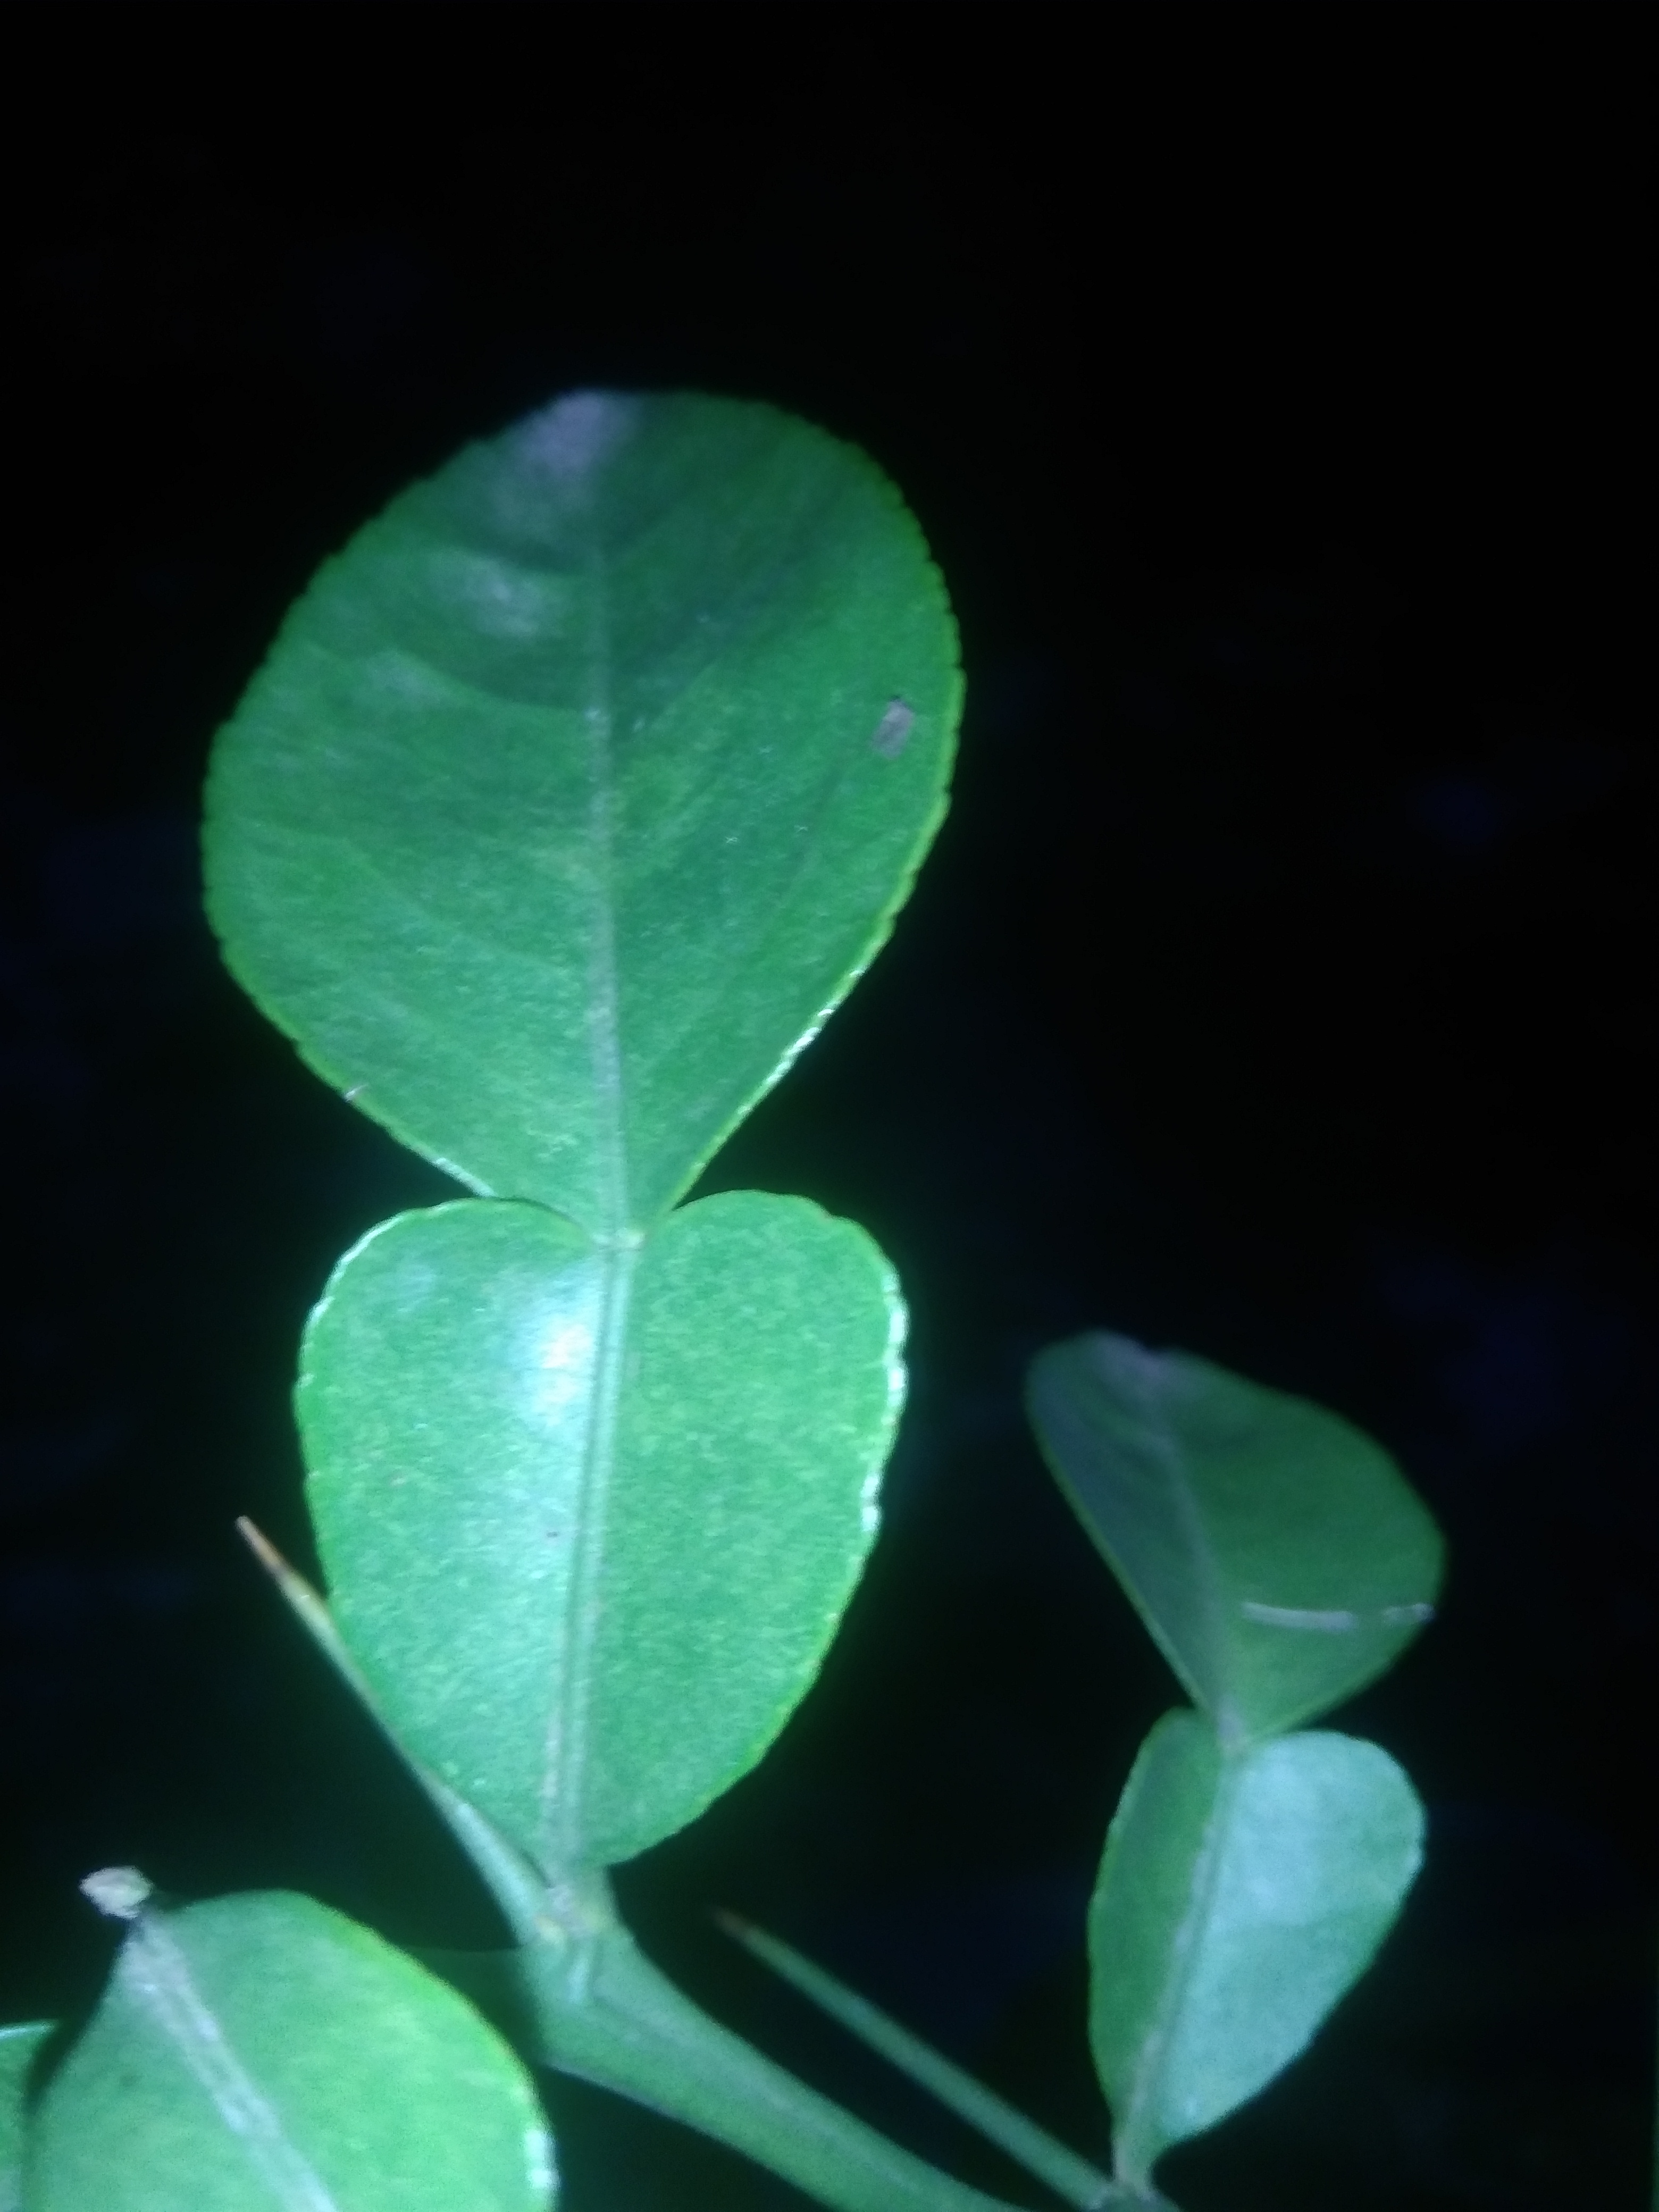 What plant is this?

lemon
